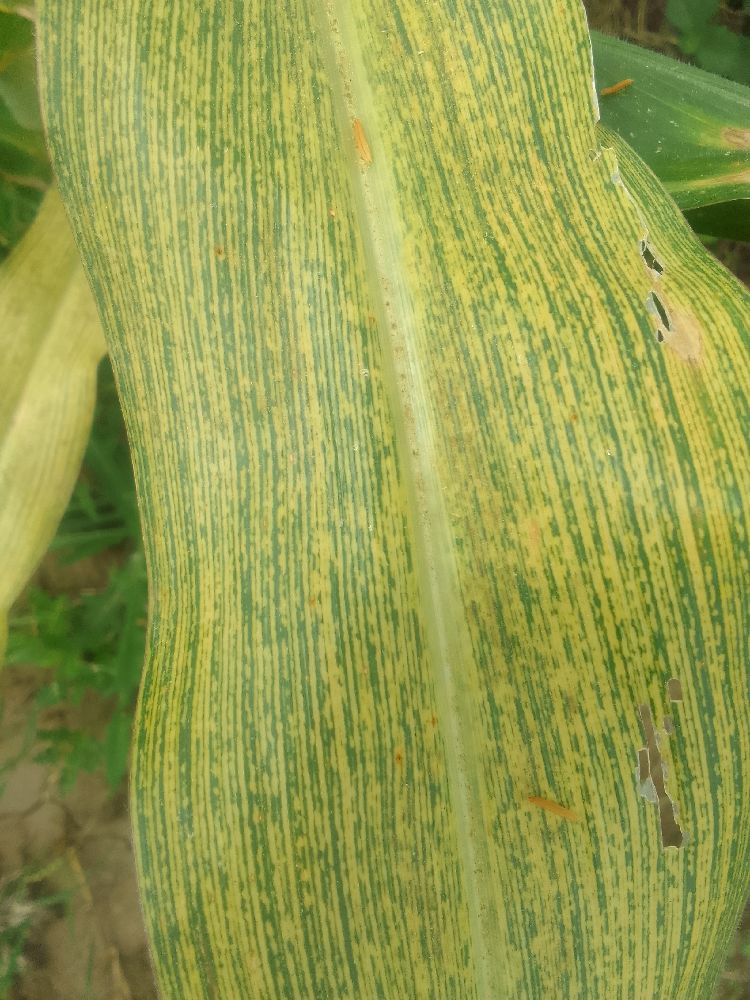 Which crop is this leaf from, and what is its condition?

maize, maize streak virus
